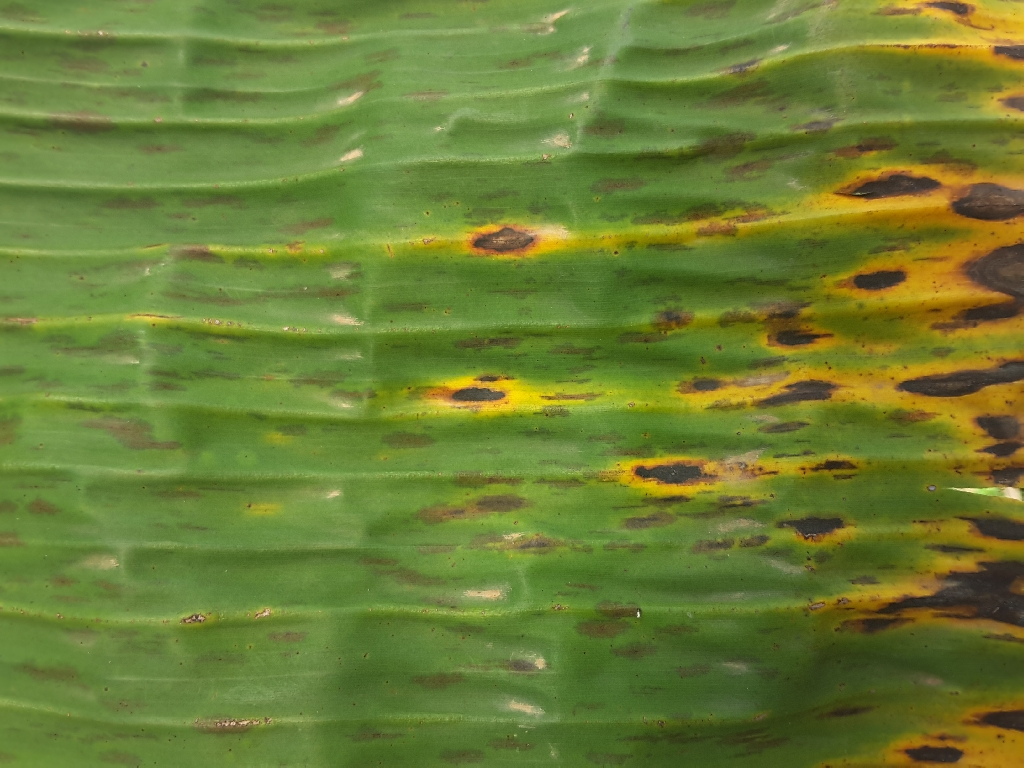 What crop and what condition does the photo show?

banana, black sigatoka
